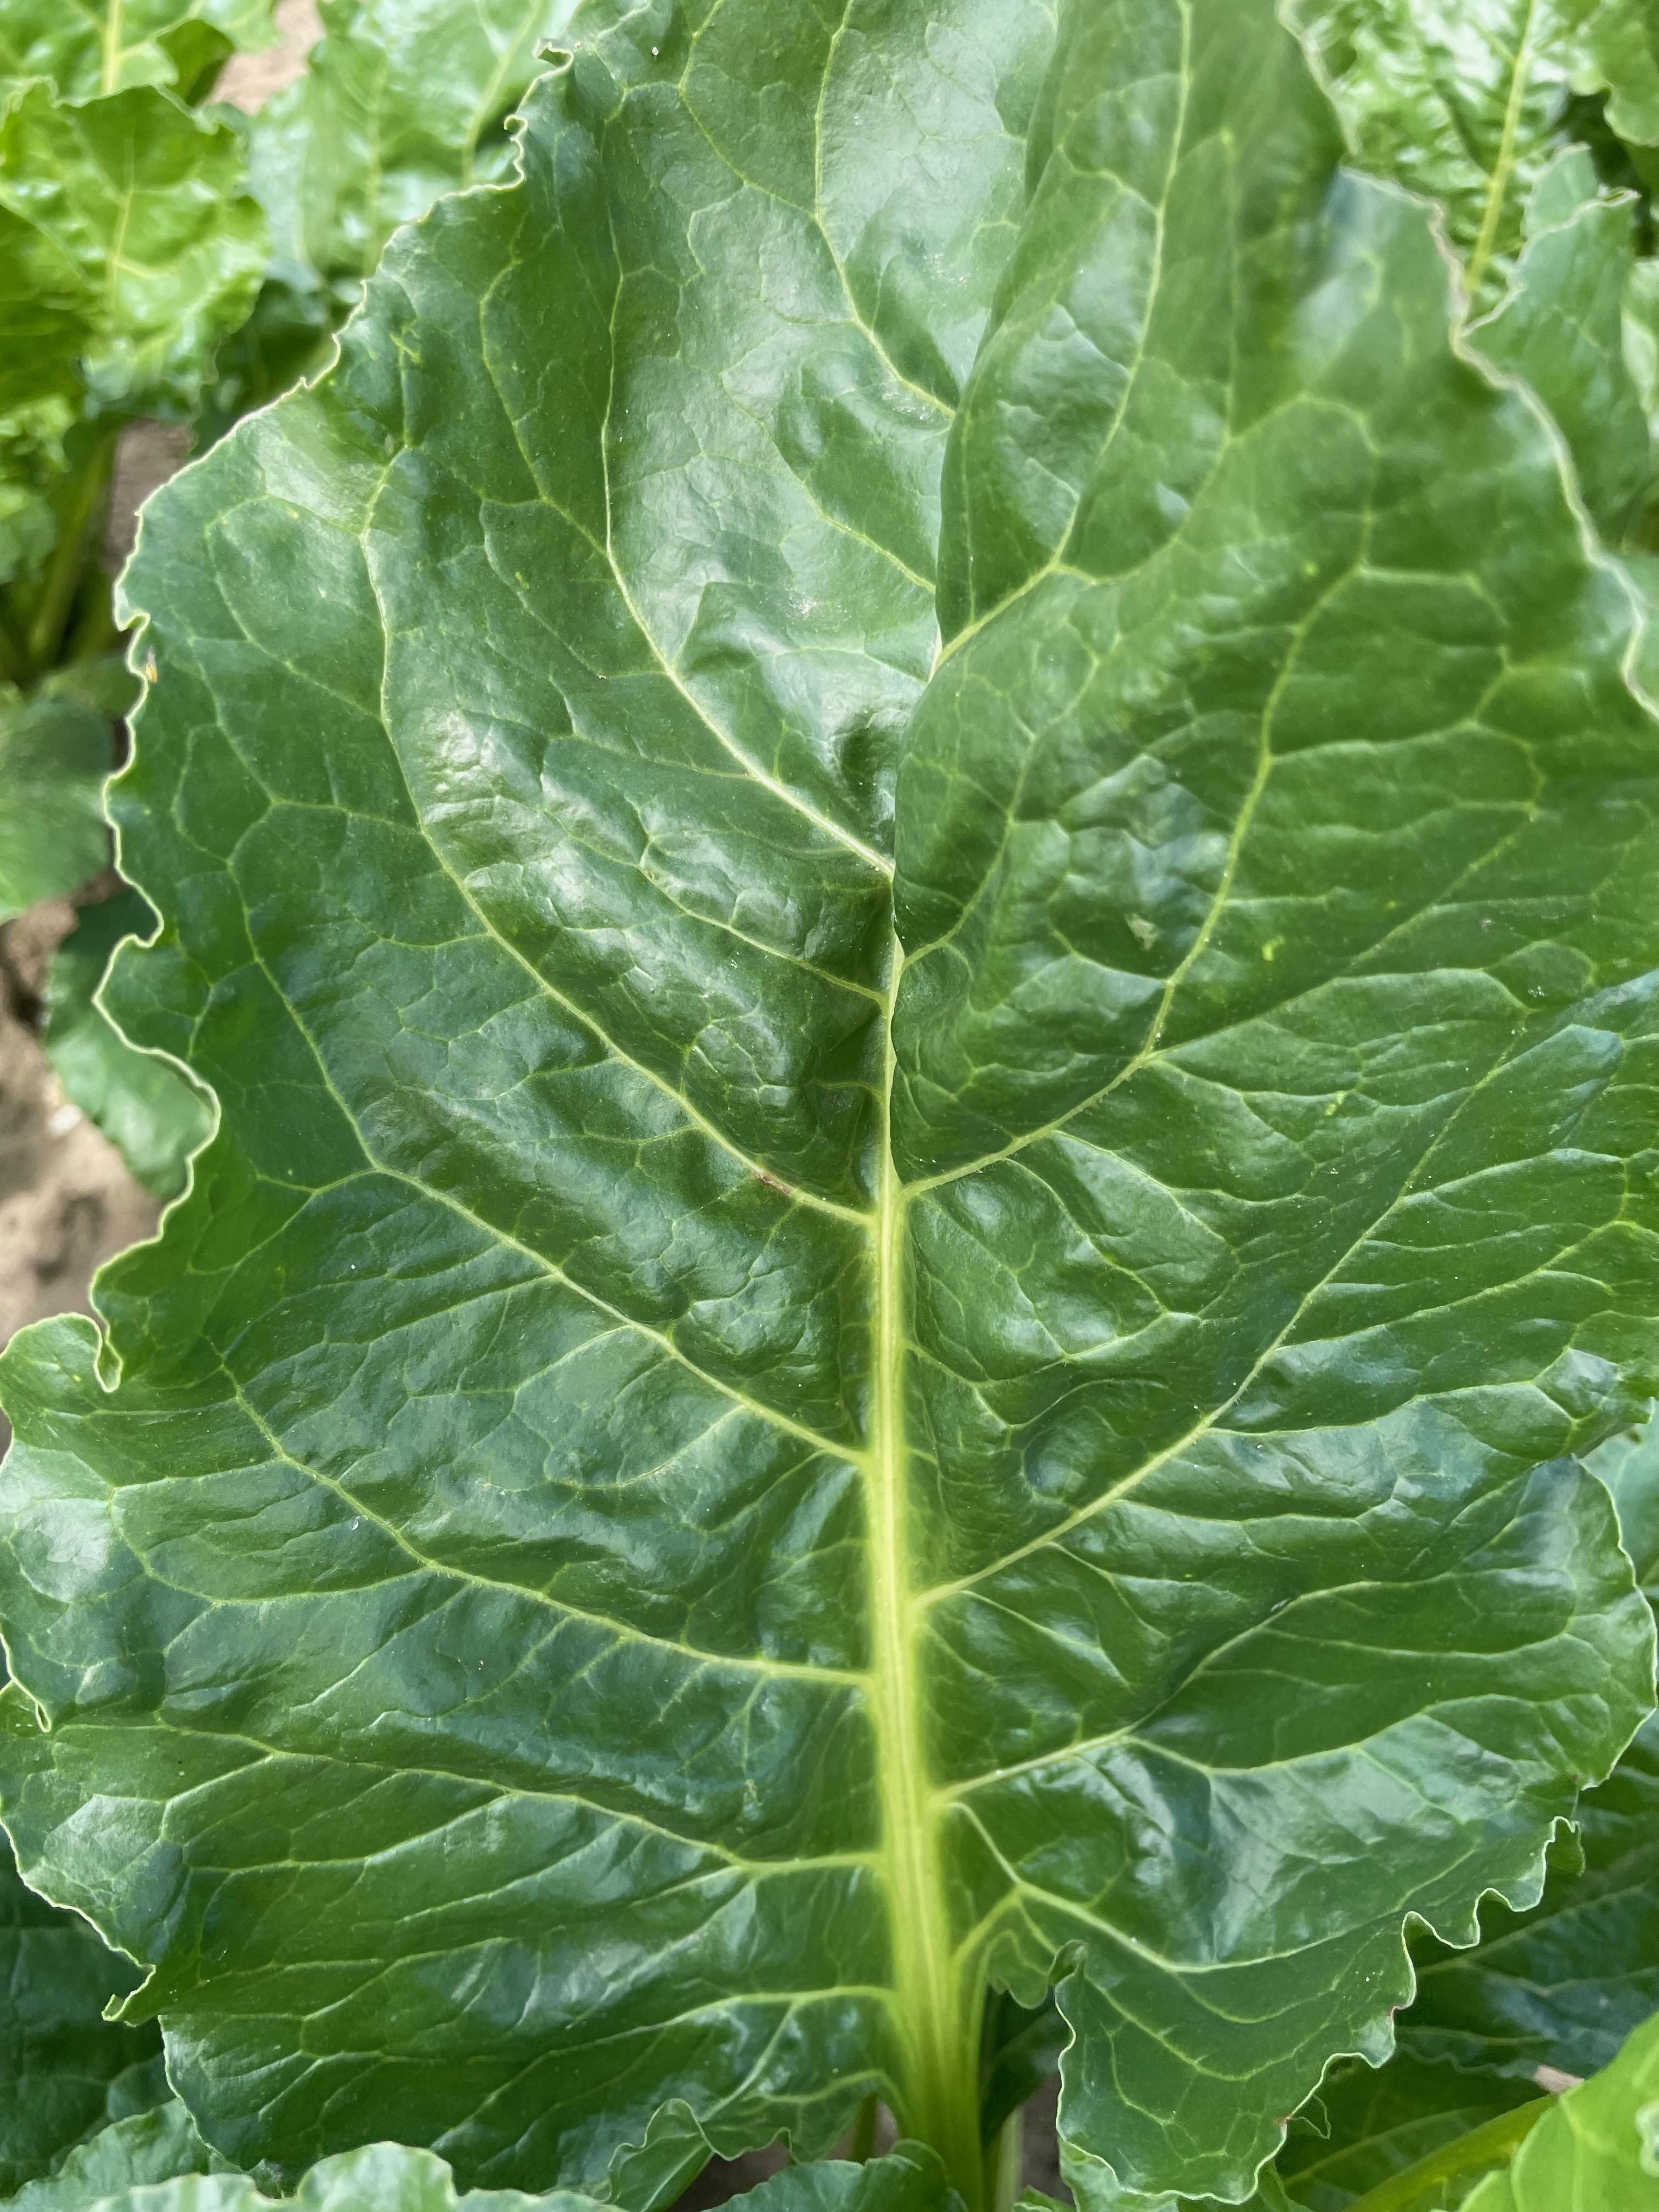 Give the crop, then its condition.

beet, unaffected
